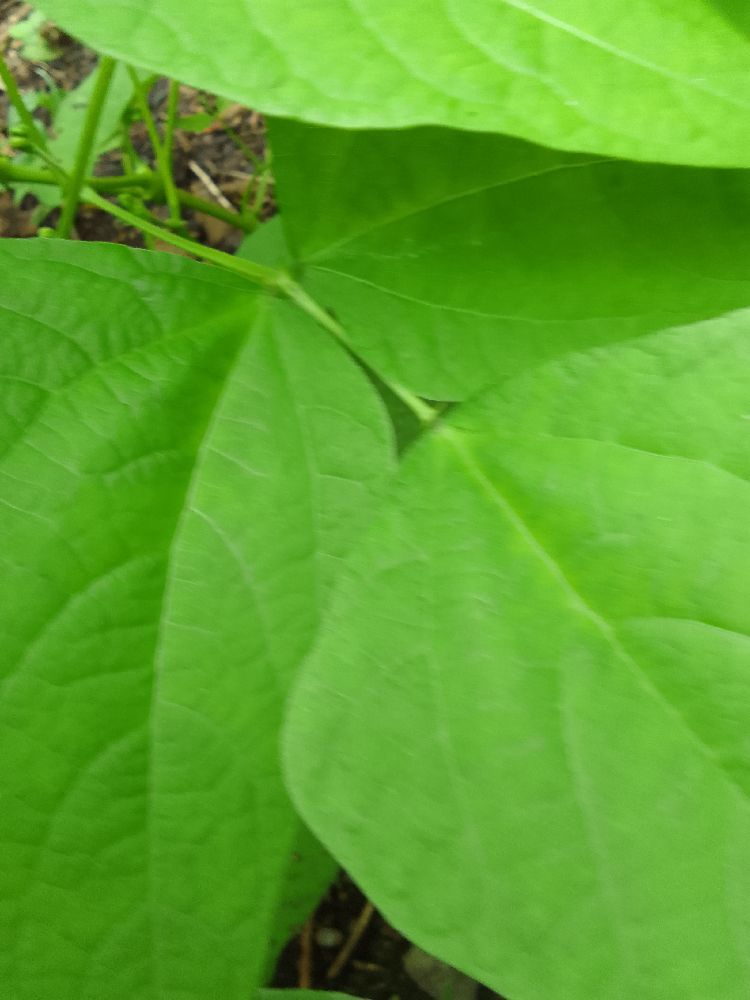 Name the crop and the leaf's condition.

common bean, healthy
